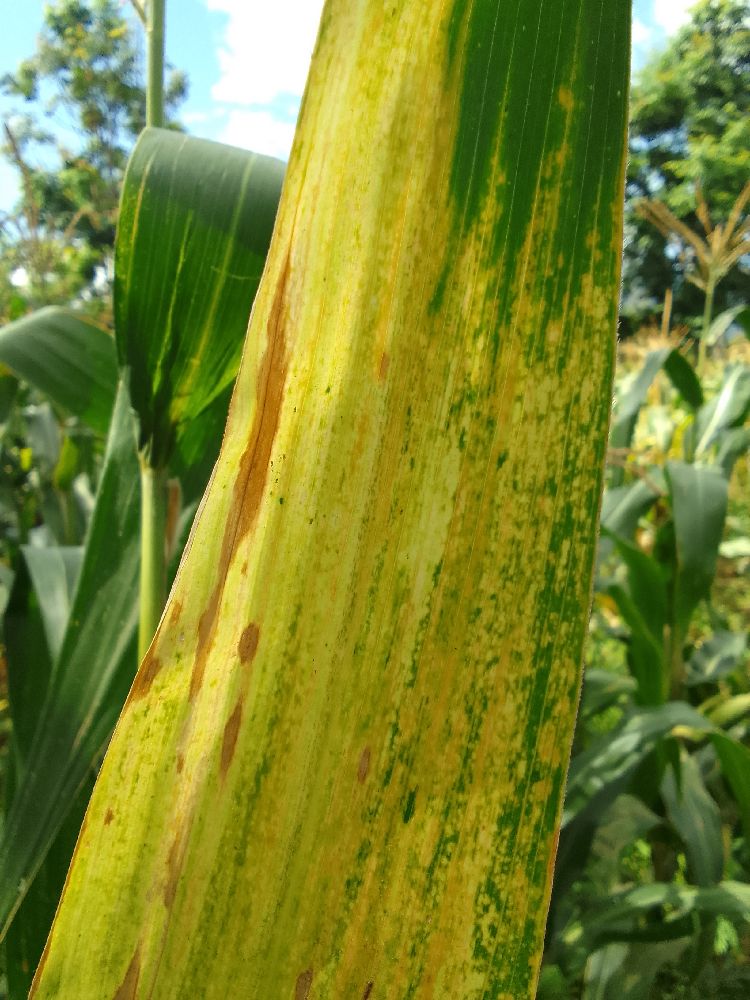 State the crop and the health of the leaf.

maize, maize lethal necrosis
